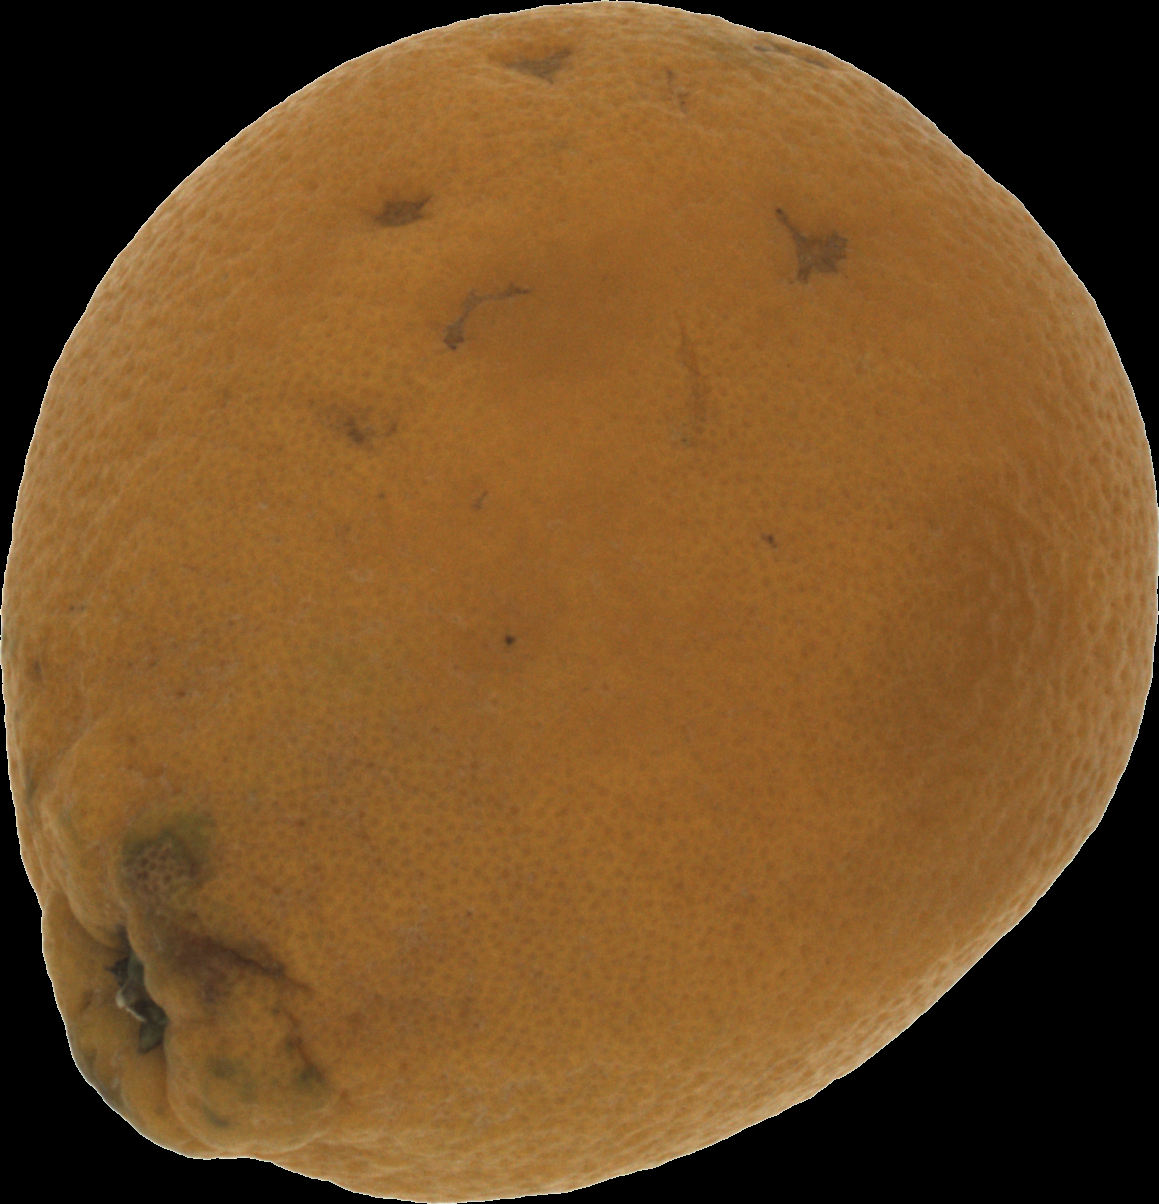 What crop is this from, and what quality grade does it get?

orange, bad
